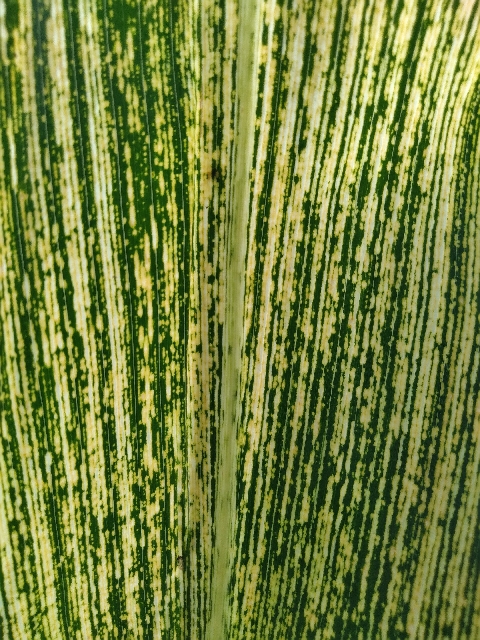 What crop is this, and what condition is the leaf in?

maize, maize streak virus
